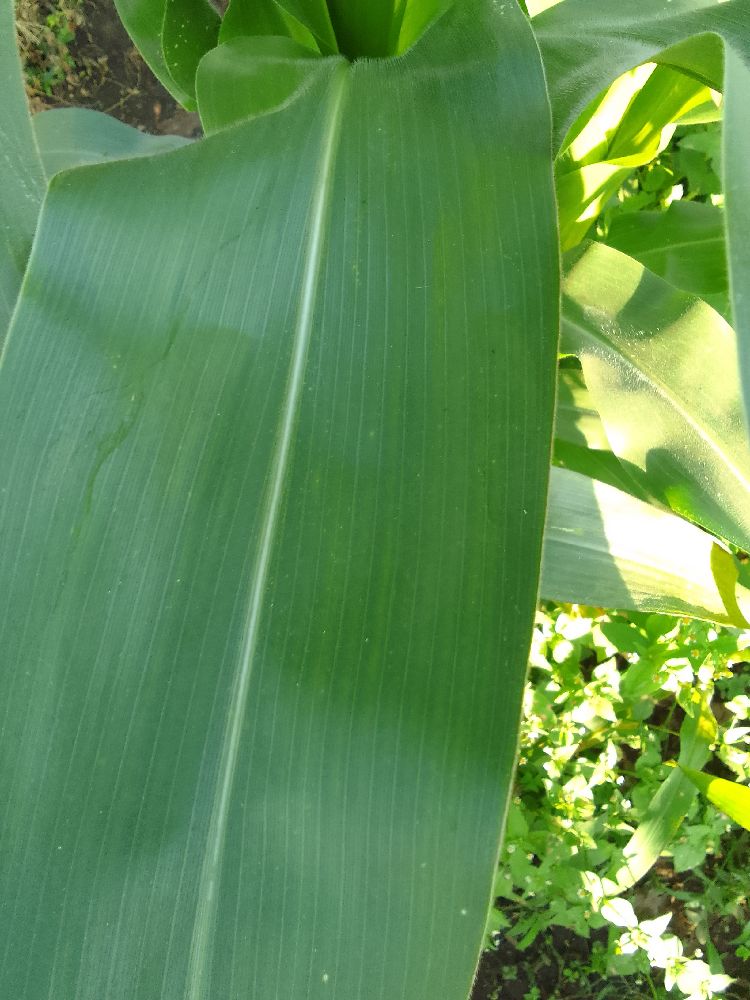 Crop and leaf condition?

maize, healthy
